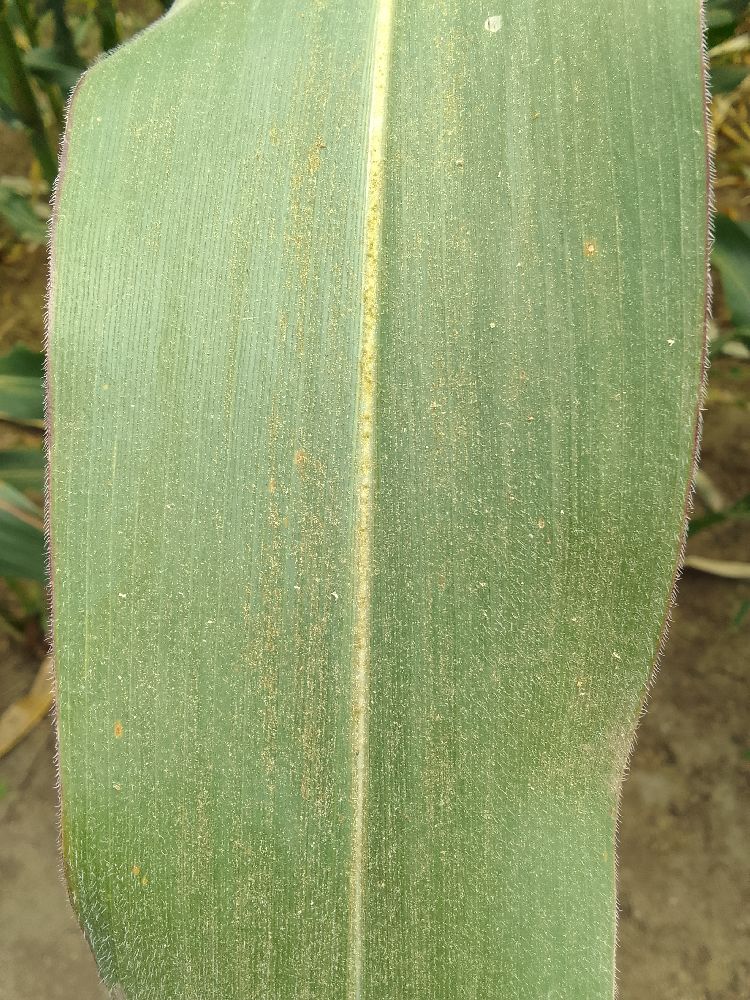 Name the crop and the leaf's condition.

maize, healthy
